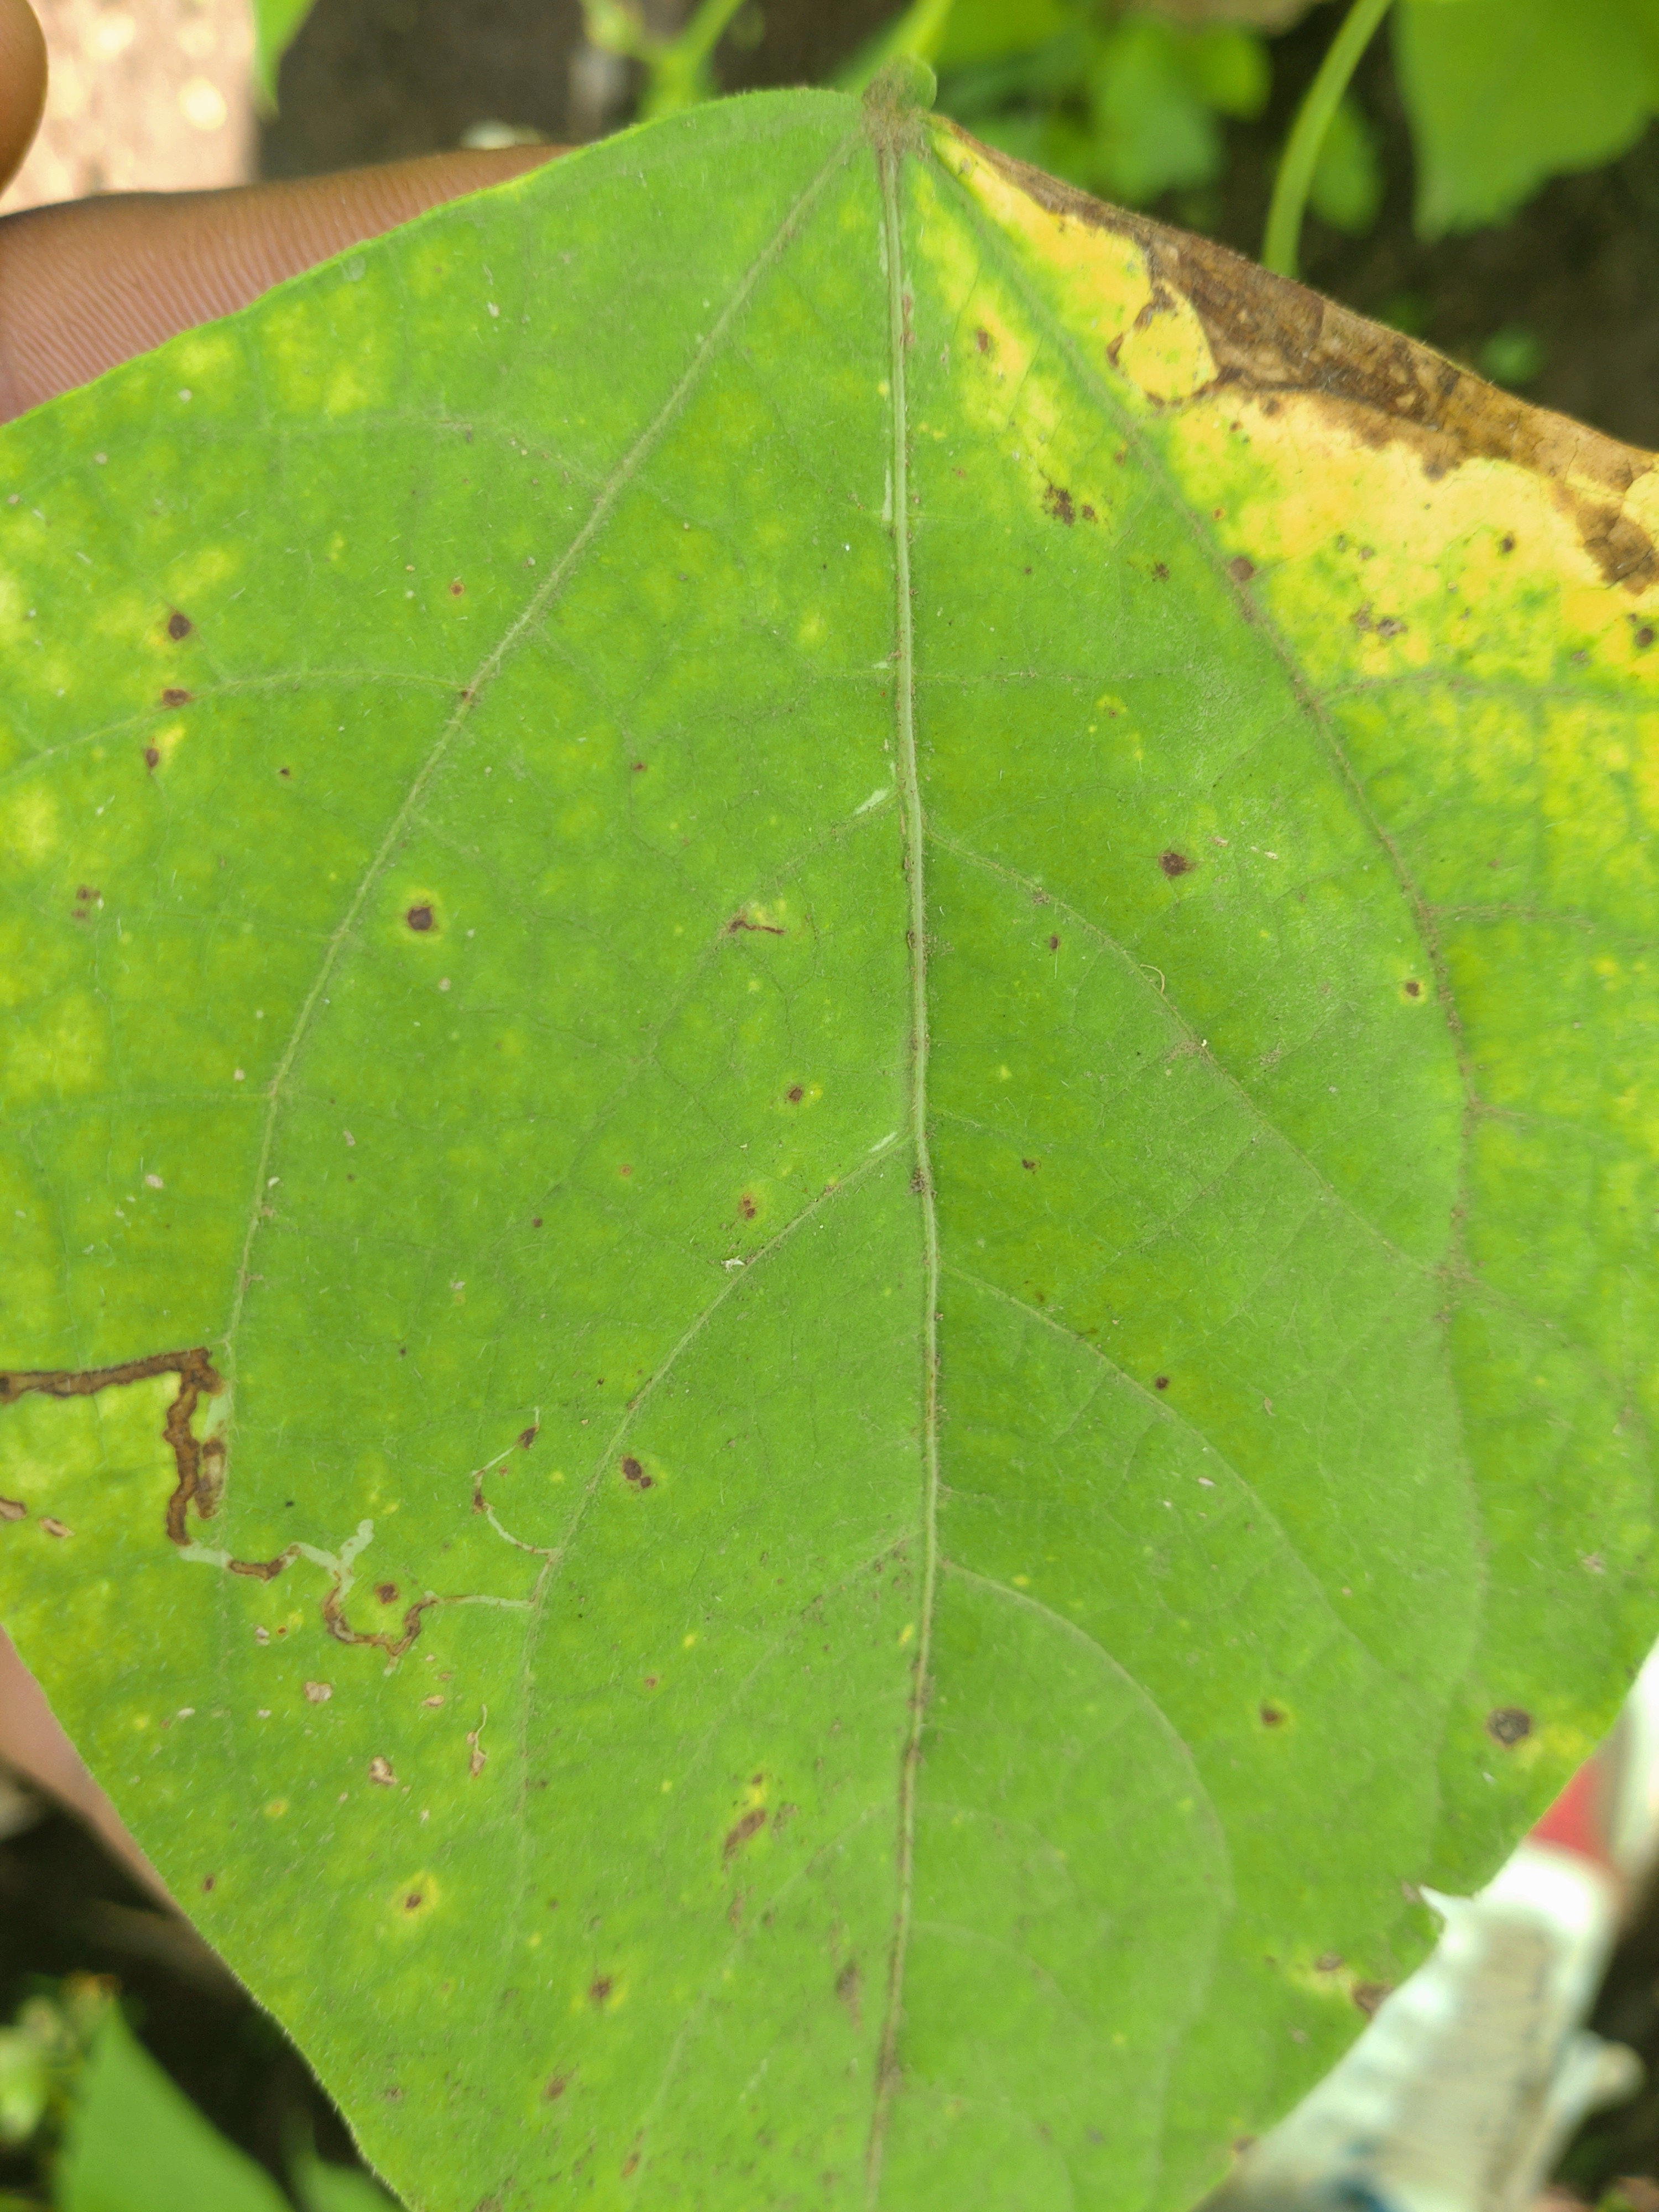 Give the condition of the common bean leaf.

rust
